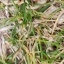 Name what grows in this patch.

grass
